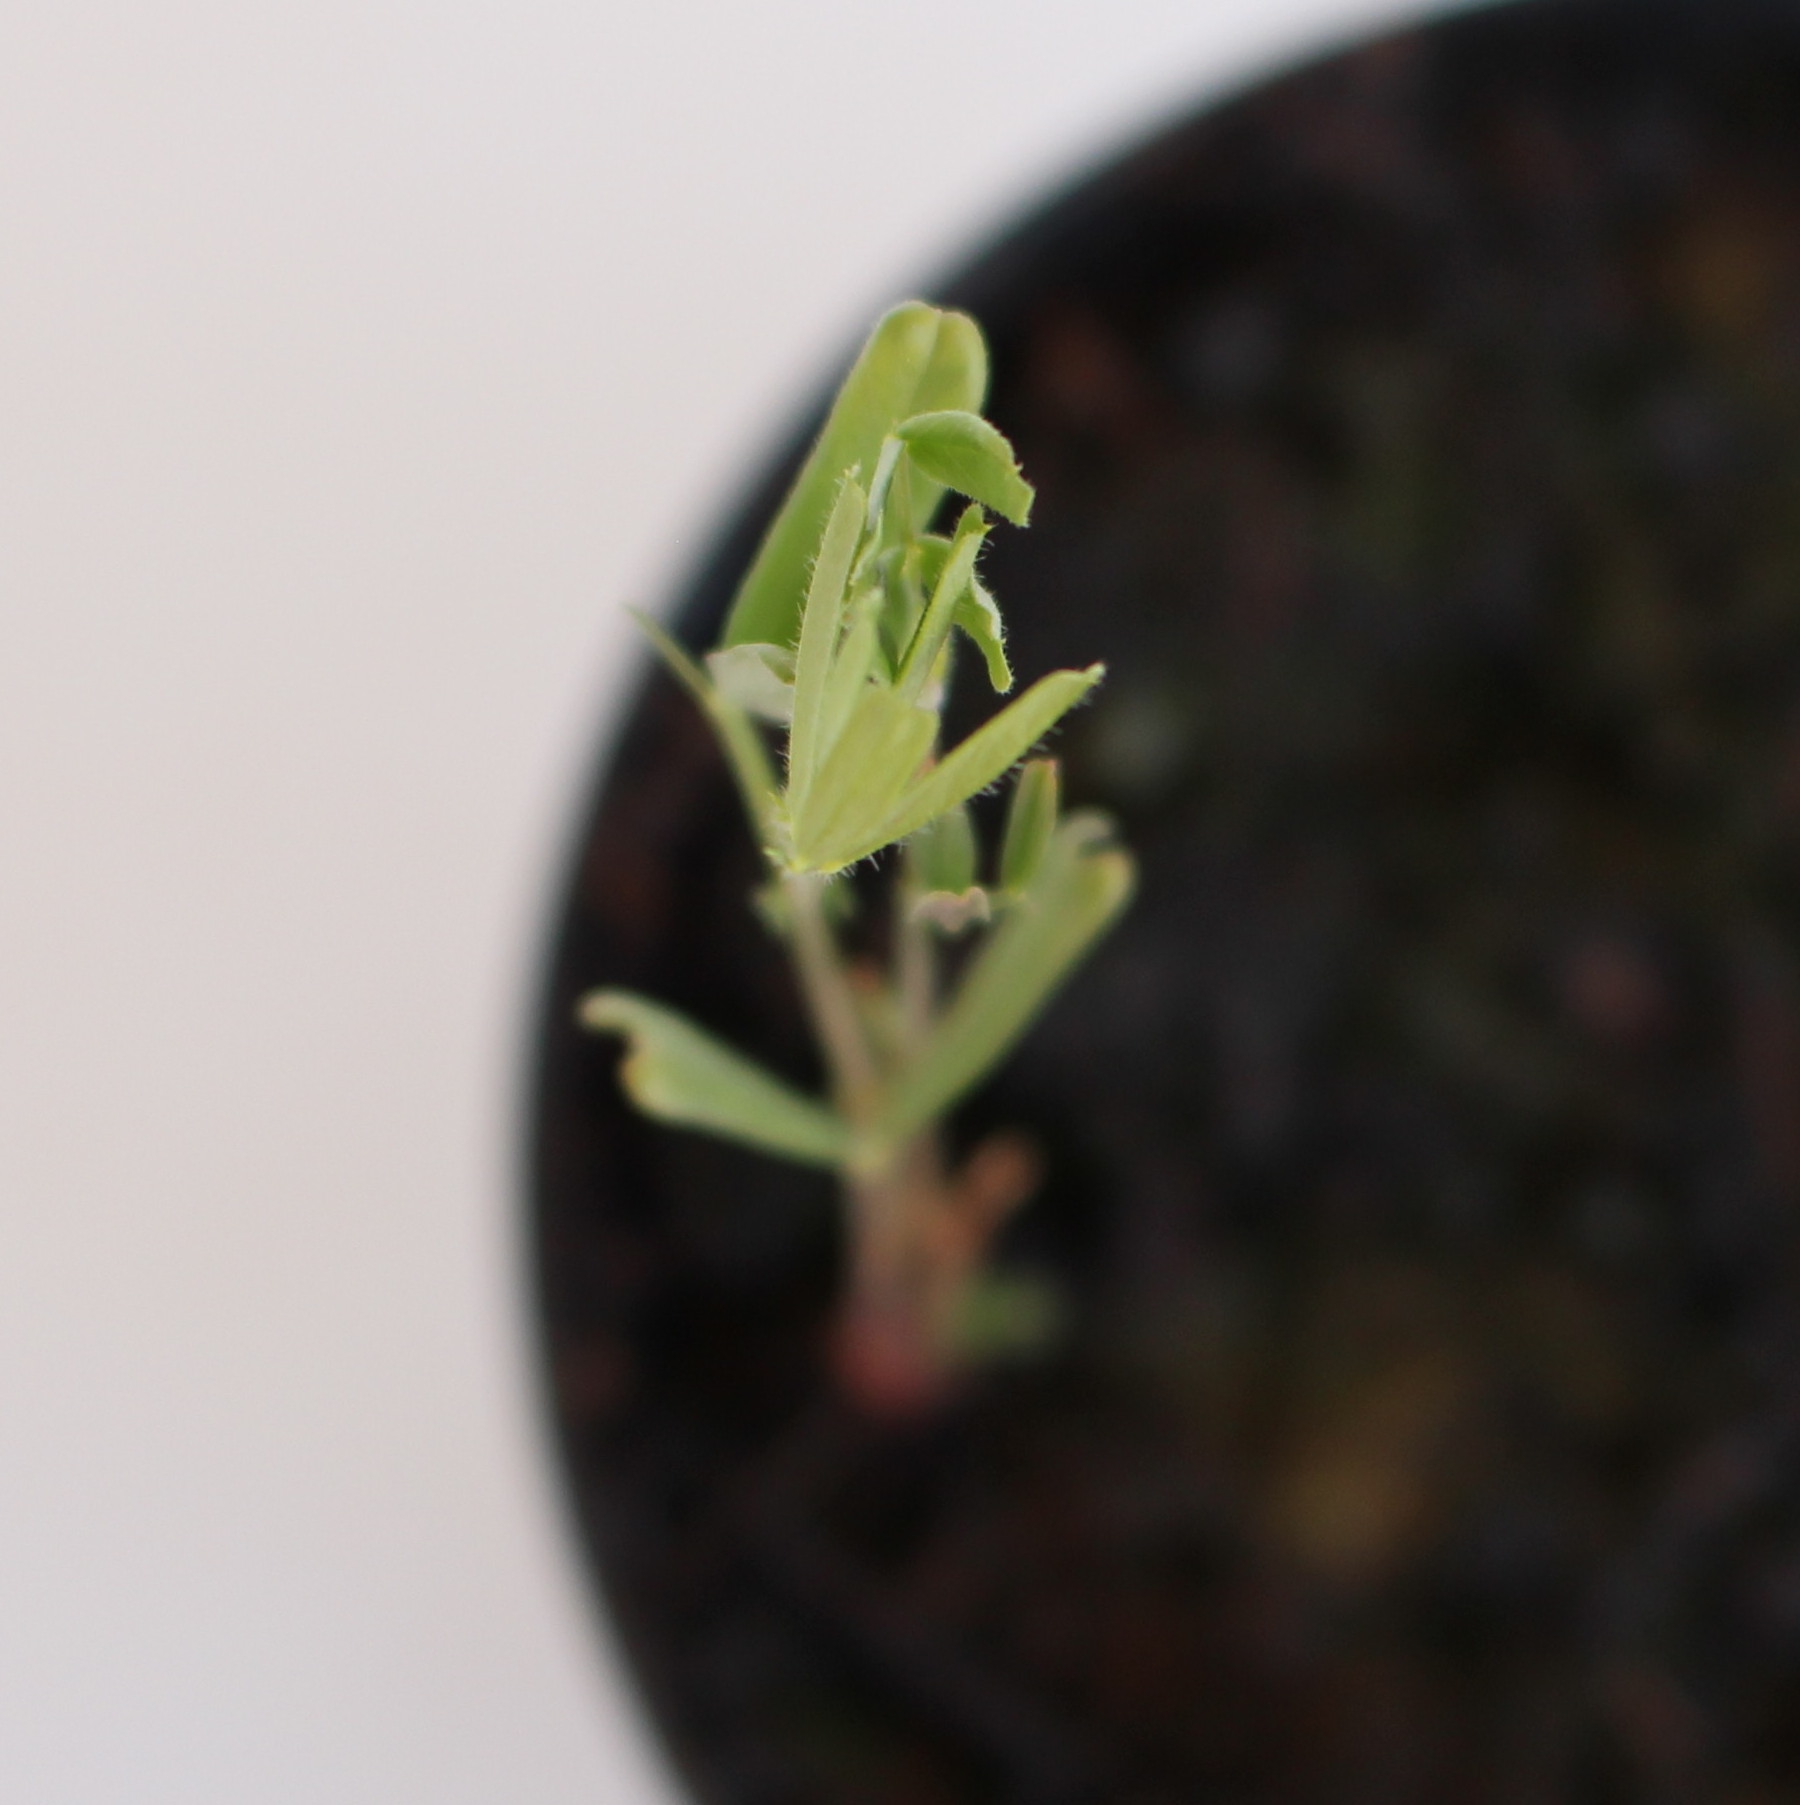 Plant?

Vicia sativa
